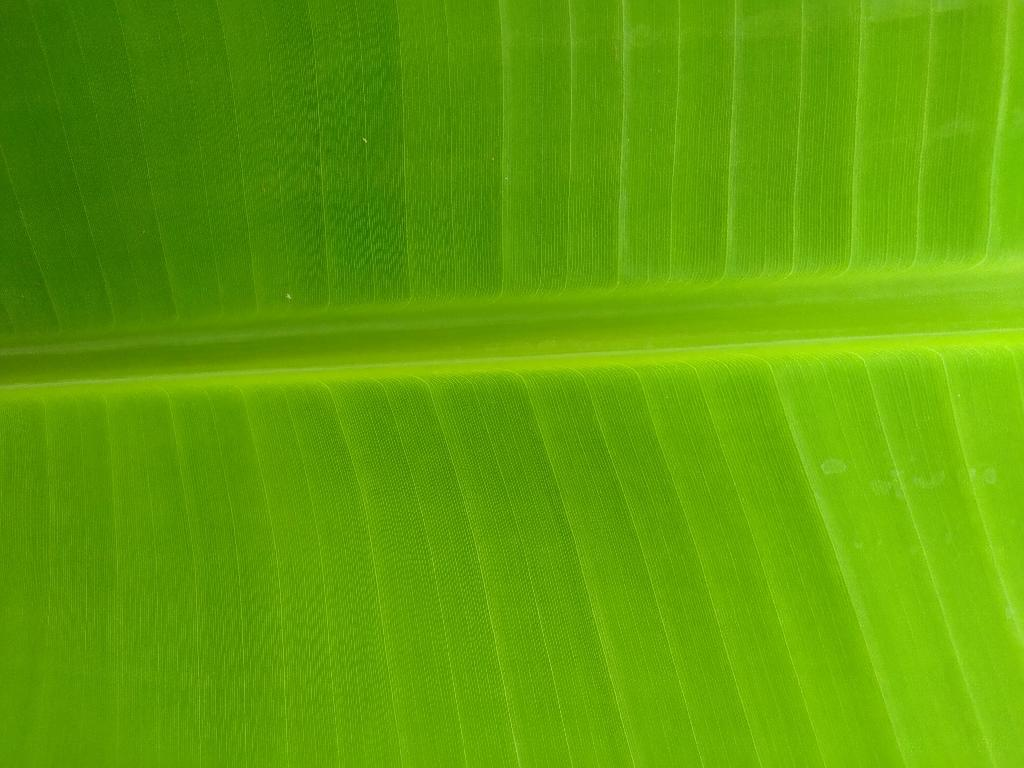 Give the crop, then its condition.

banana, healthy
